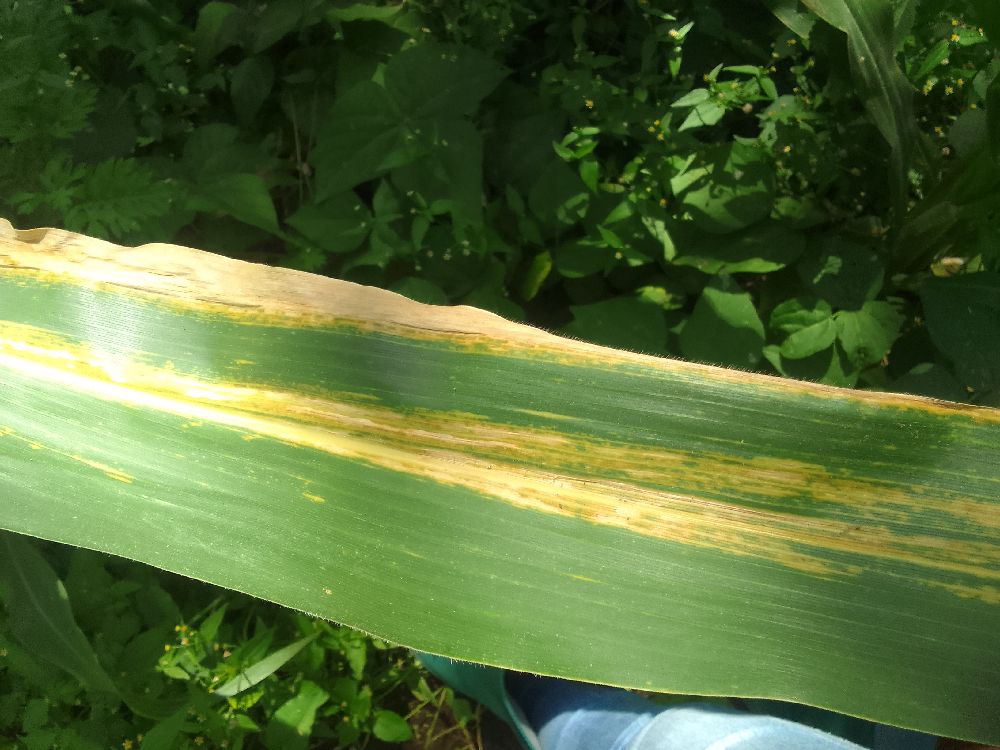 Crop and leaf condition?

maize, maize lethal necrosis
